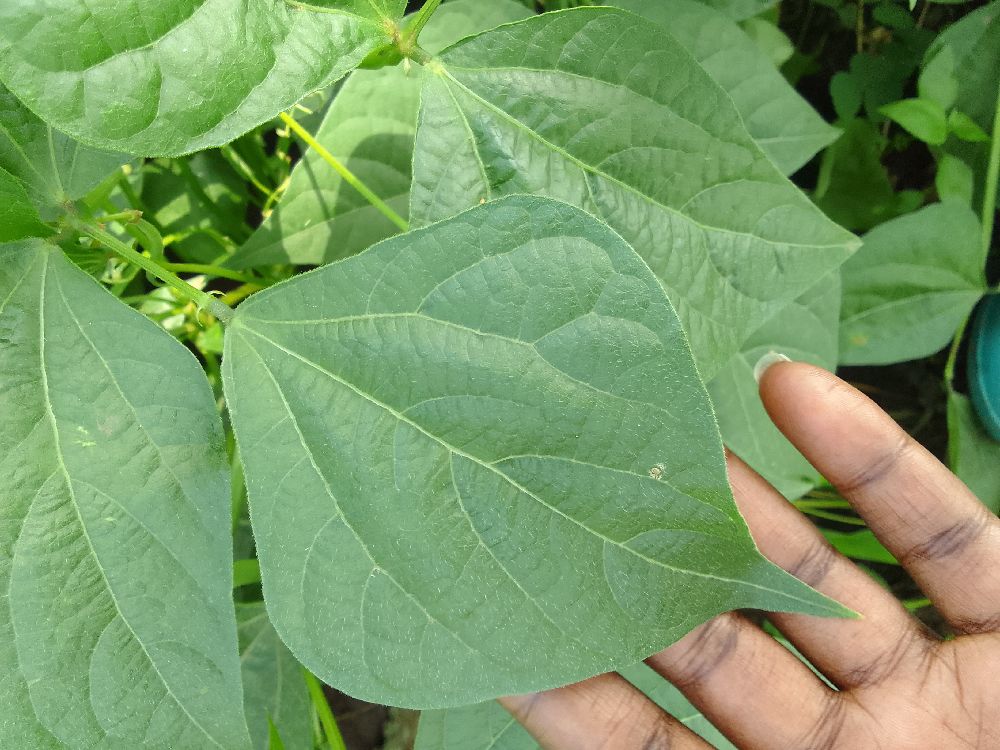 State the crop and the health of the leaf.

common bean, healthy
